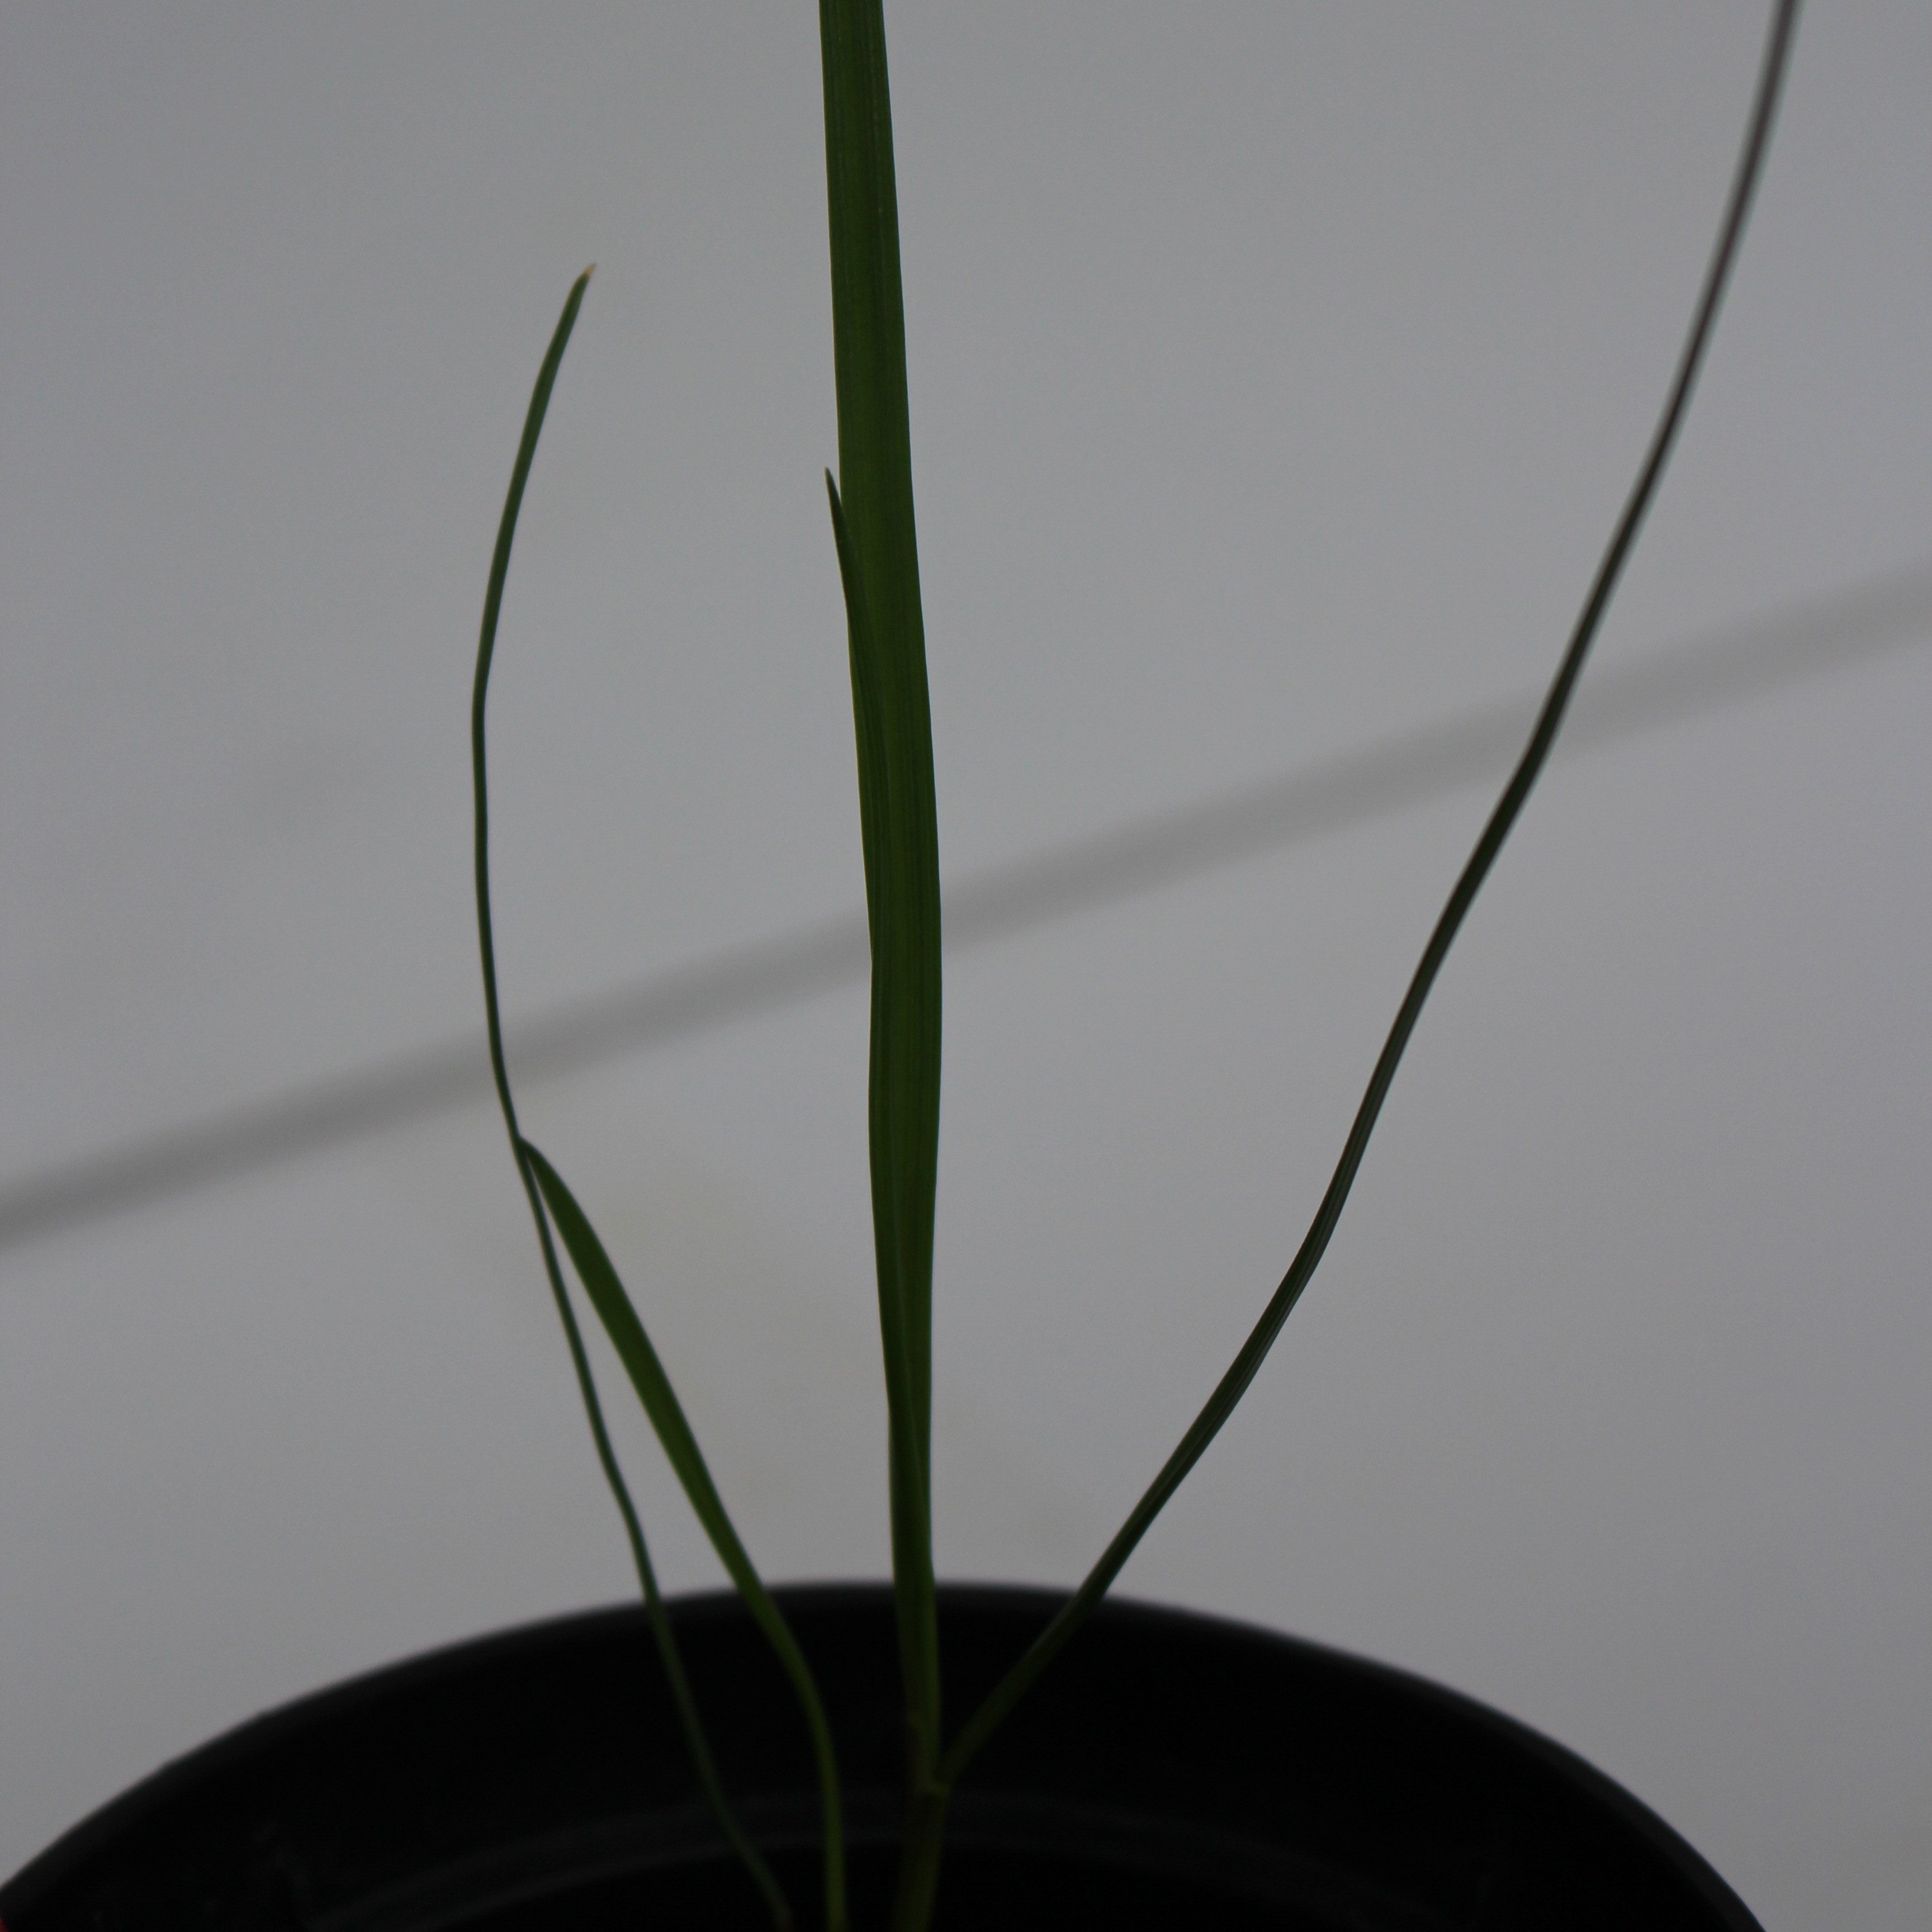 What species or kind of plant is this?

Lolium multiflorum
